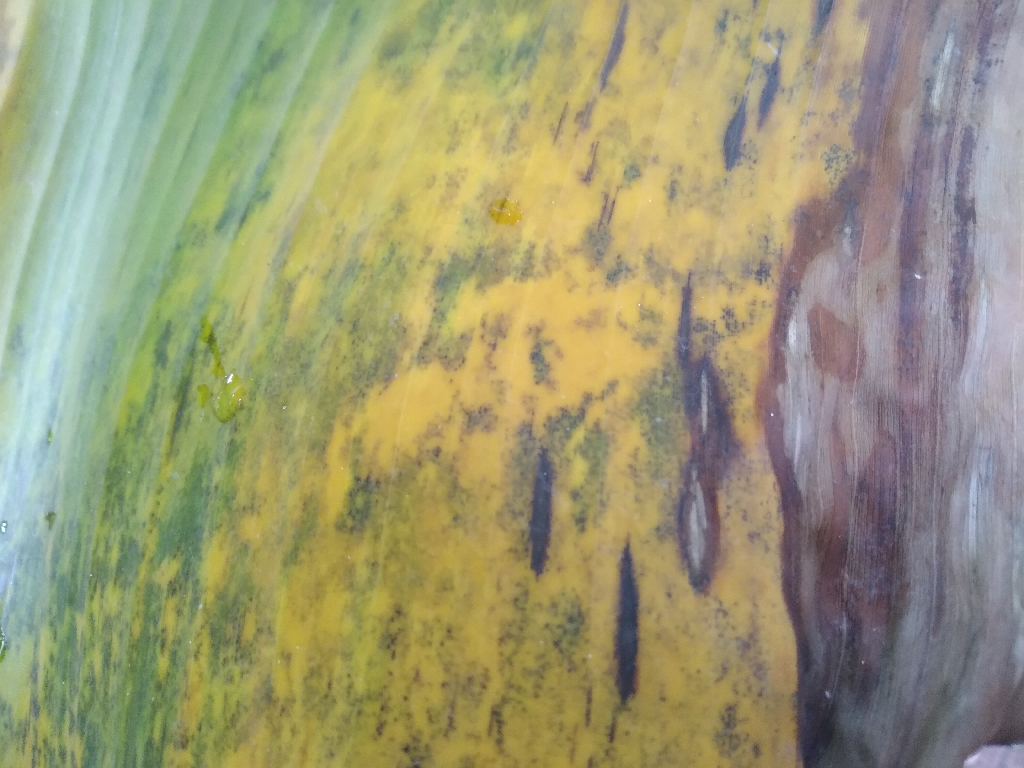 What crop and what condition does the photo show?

banana, black sigatoka
